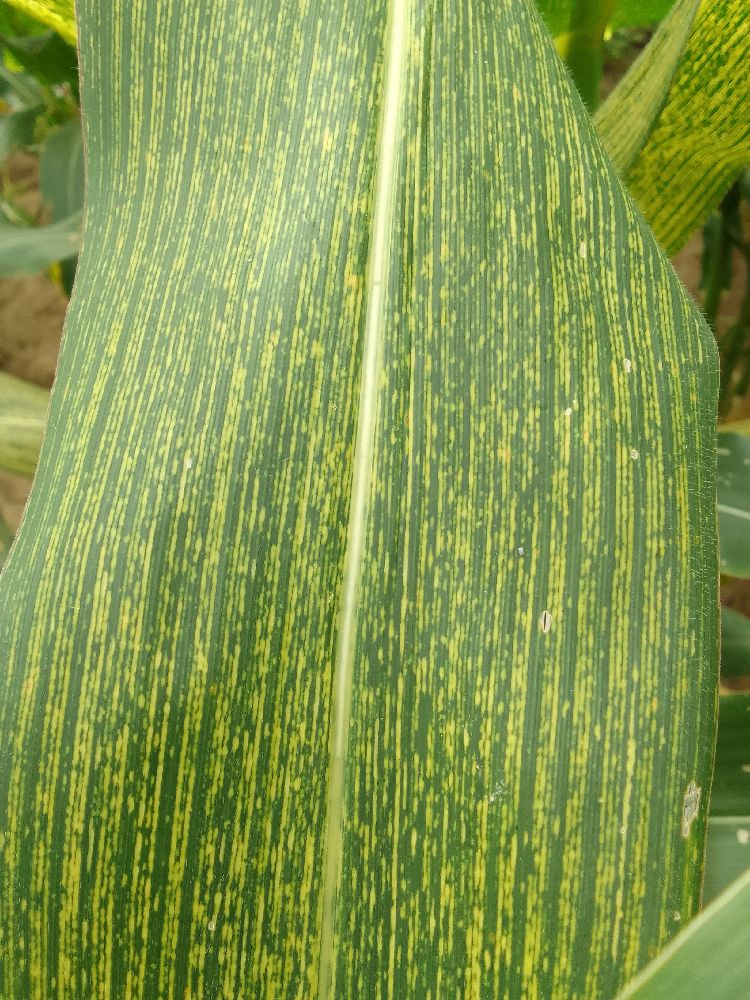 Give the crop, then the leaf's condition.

maize, maize streak virus
